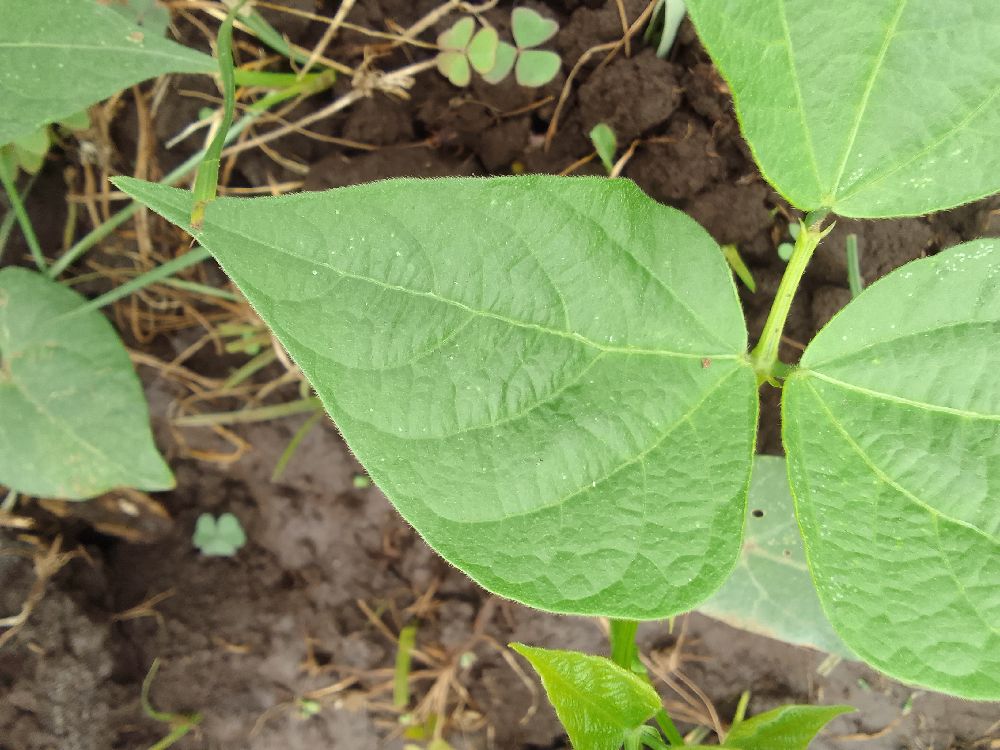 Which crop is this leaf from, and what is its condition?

common bean, healthy
